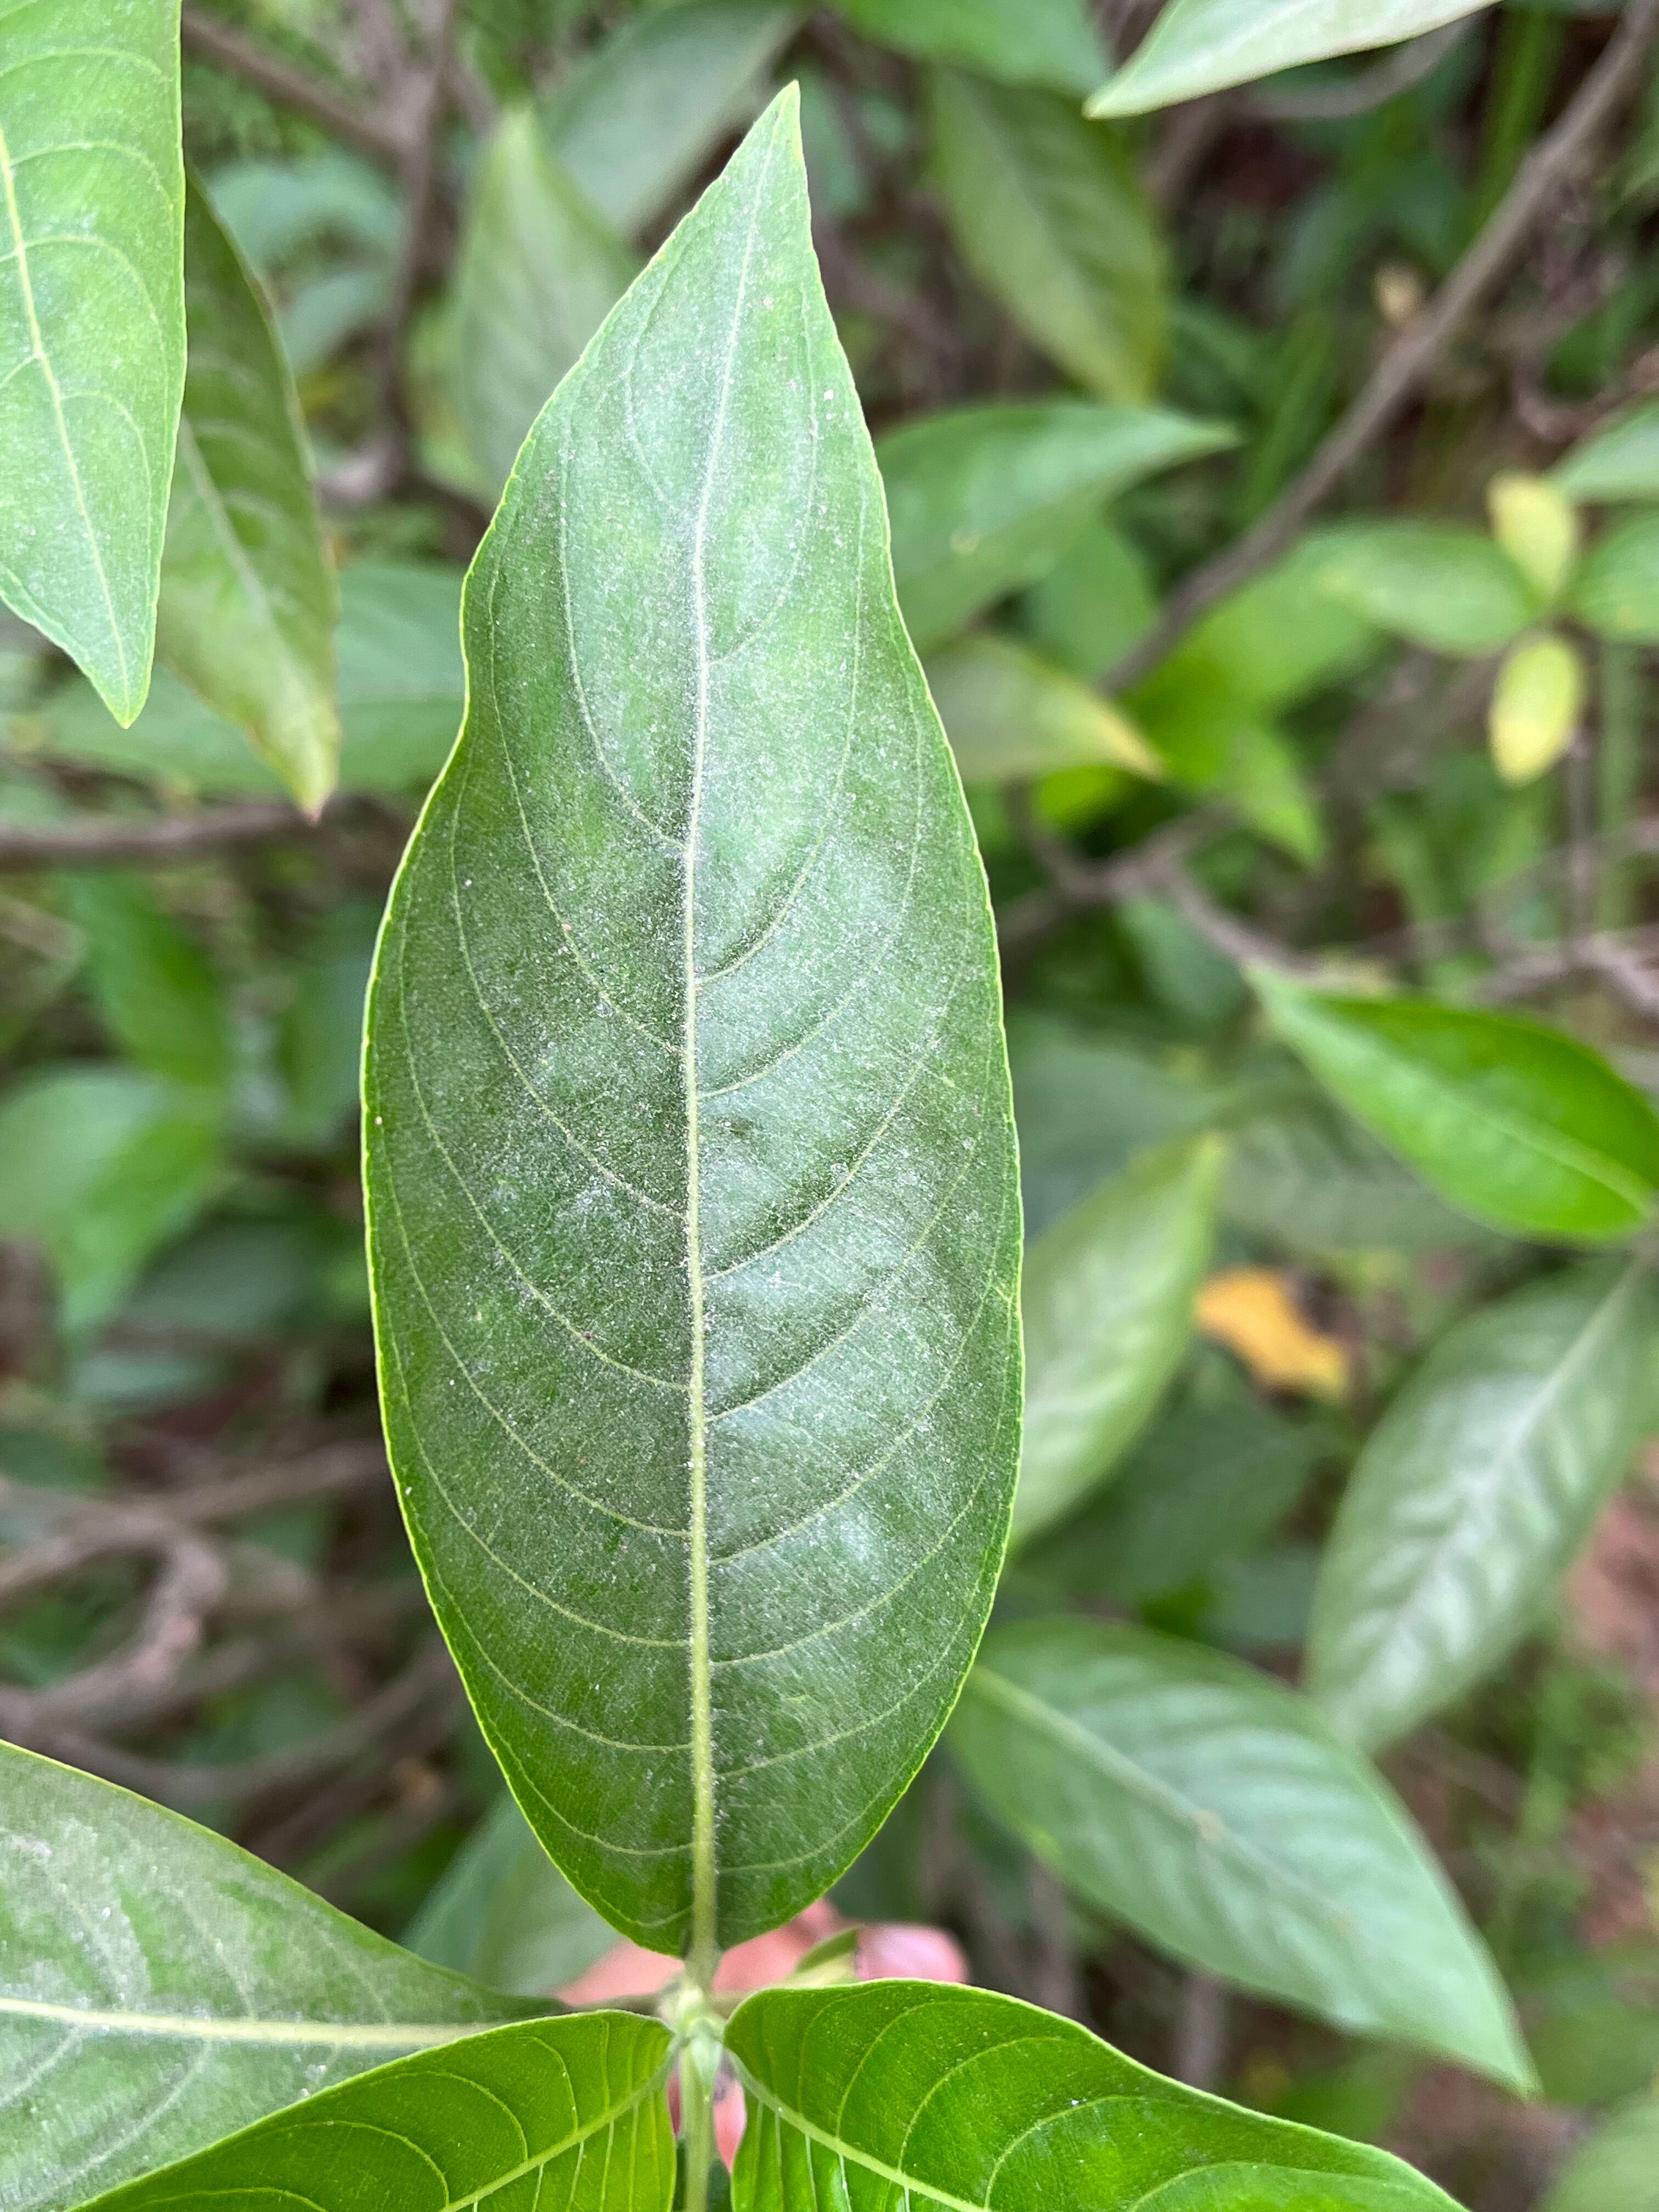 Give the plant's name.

vasaka
